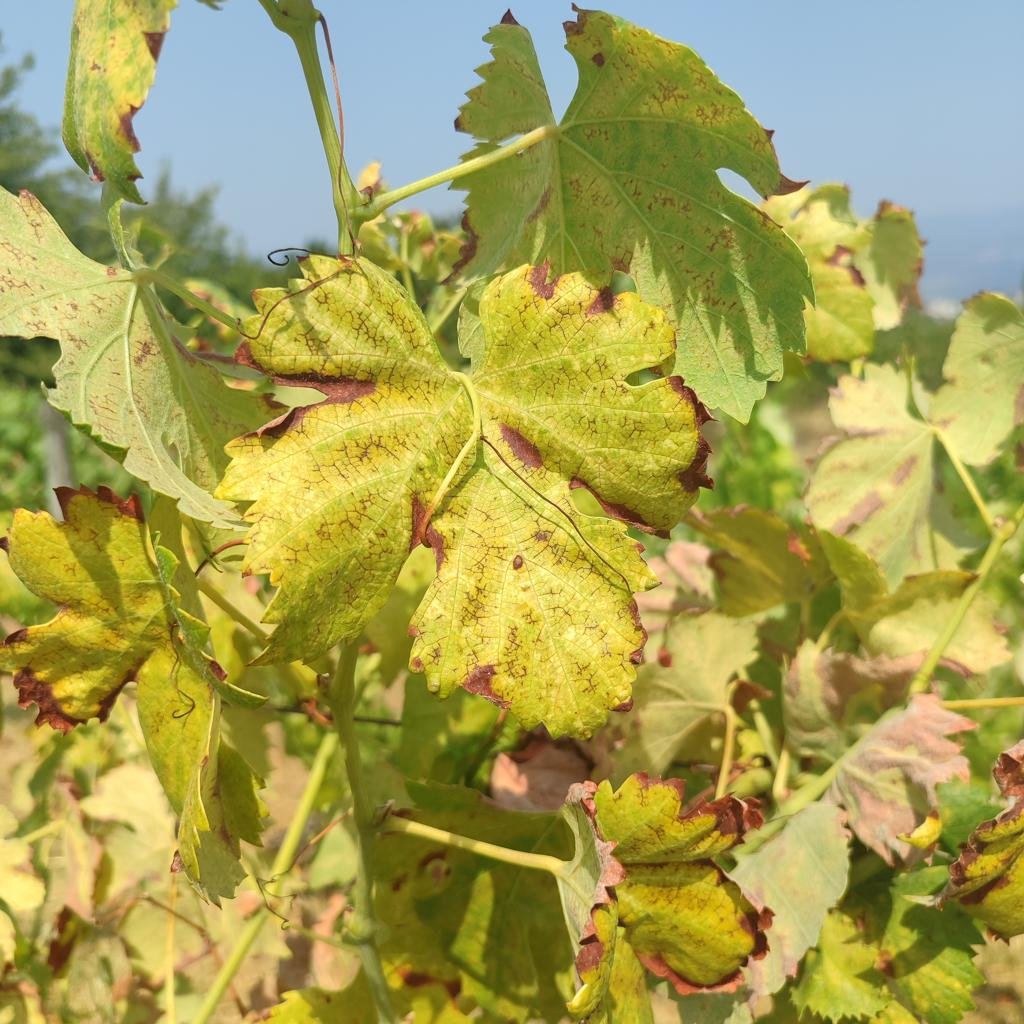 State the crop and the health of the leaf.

grapevine, esca complex
